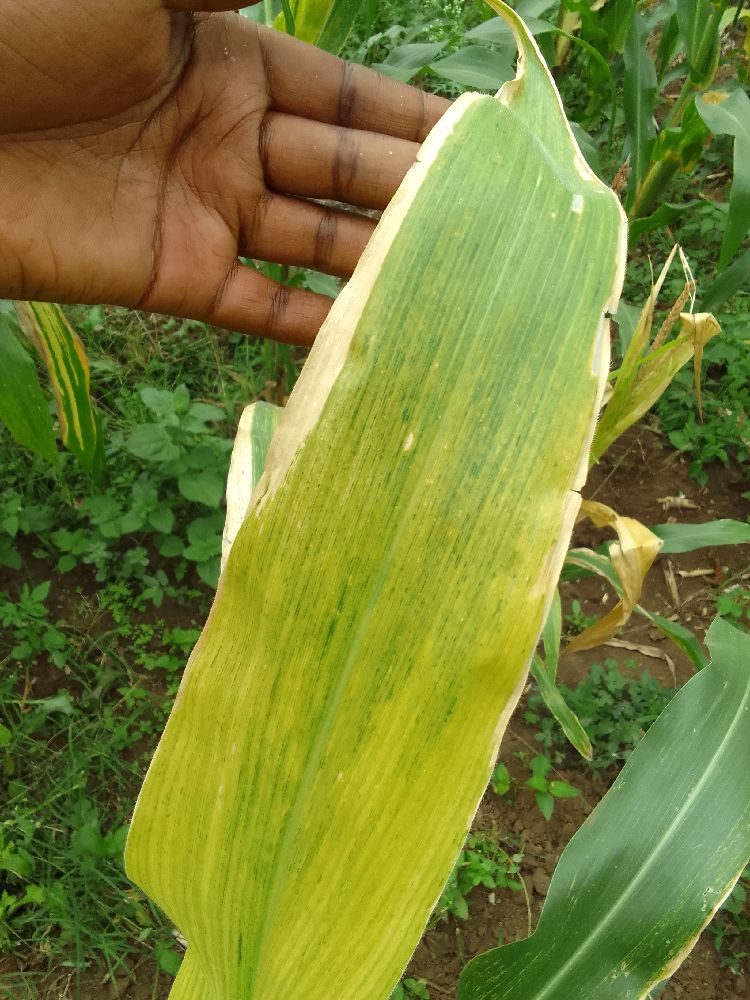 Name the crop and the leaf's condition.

maize, maize lethal necrosis
